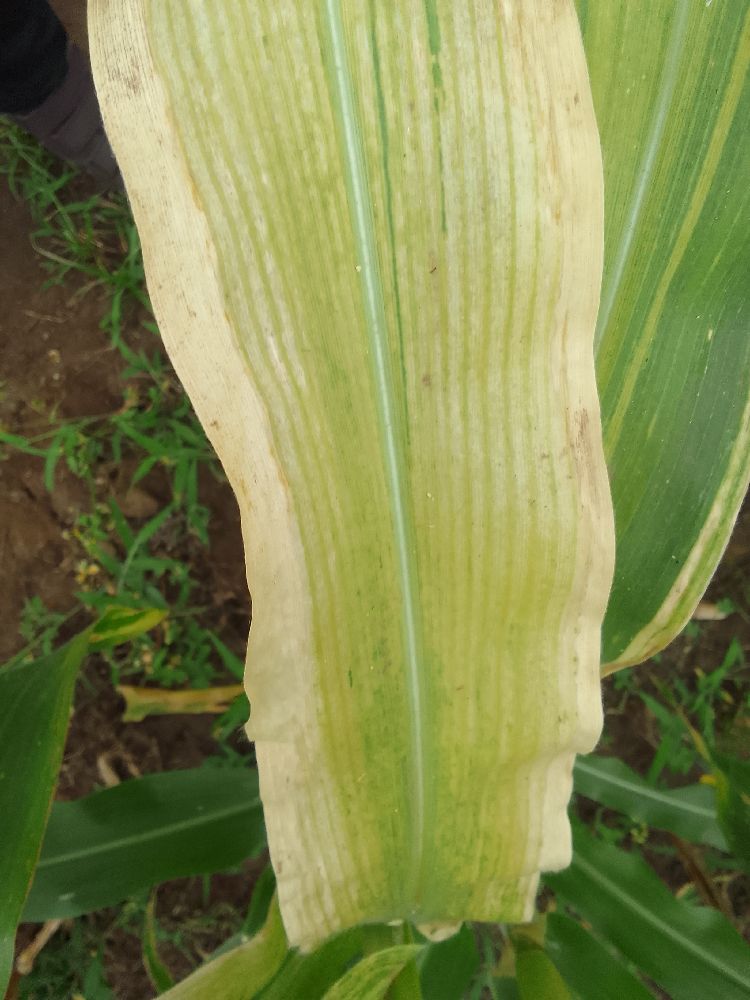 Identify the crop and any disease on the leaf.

maize, maize lethal necrosis
